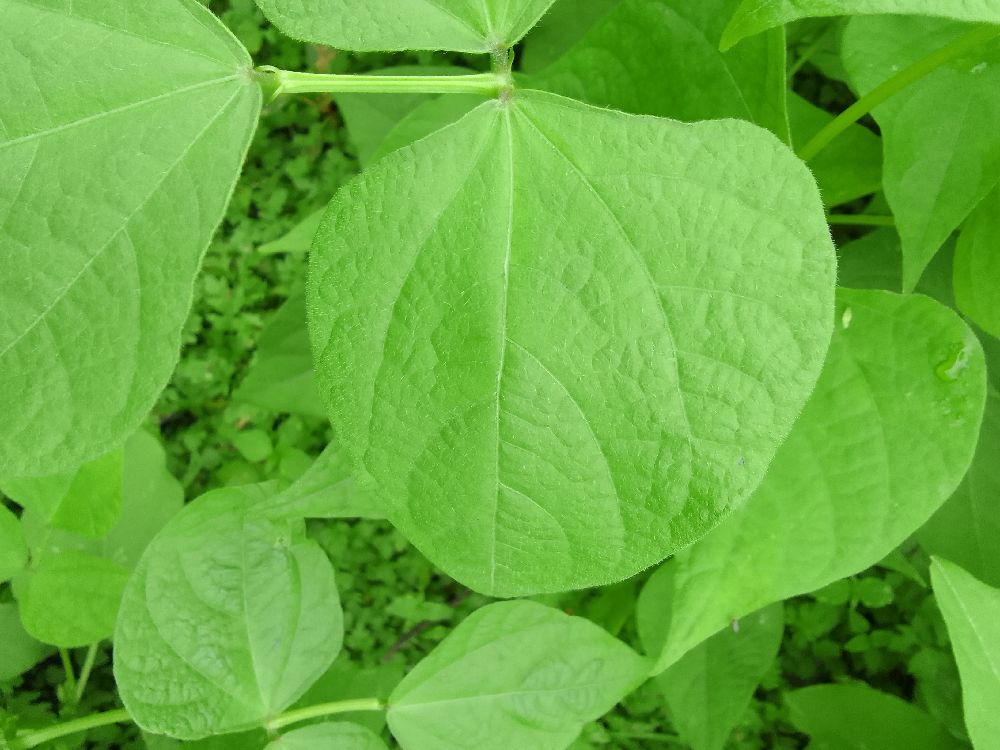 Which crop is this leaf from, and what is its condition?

common bean, healthy
